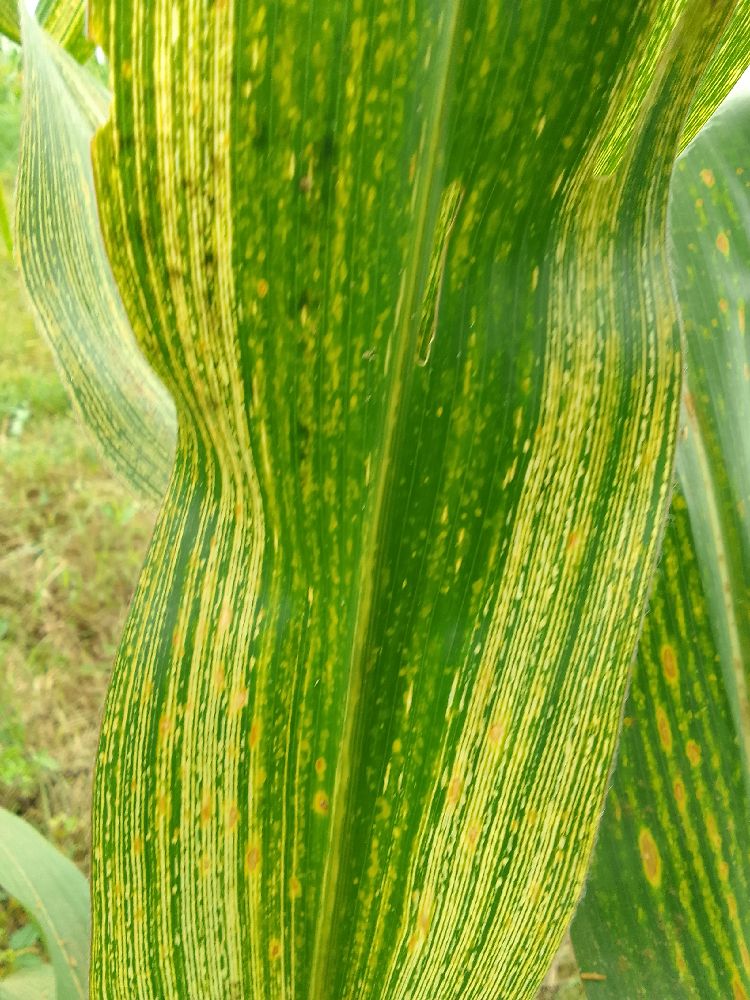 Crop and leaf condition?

maize, maize streak virus
